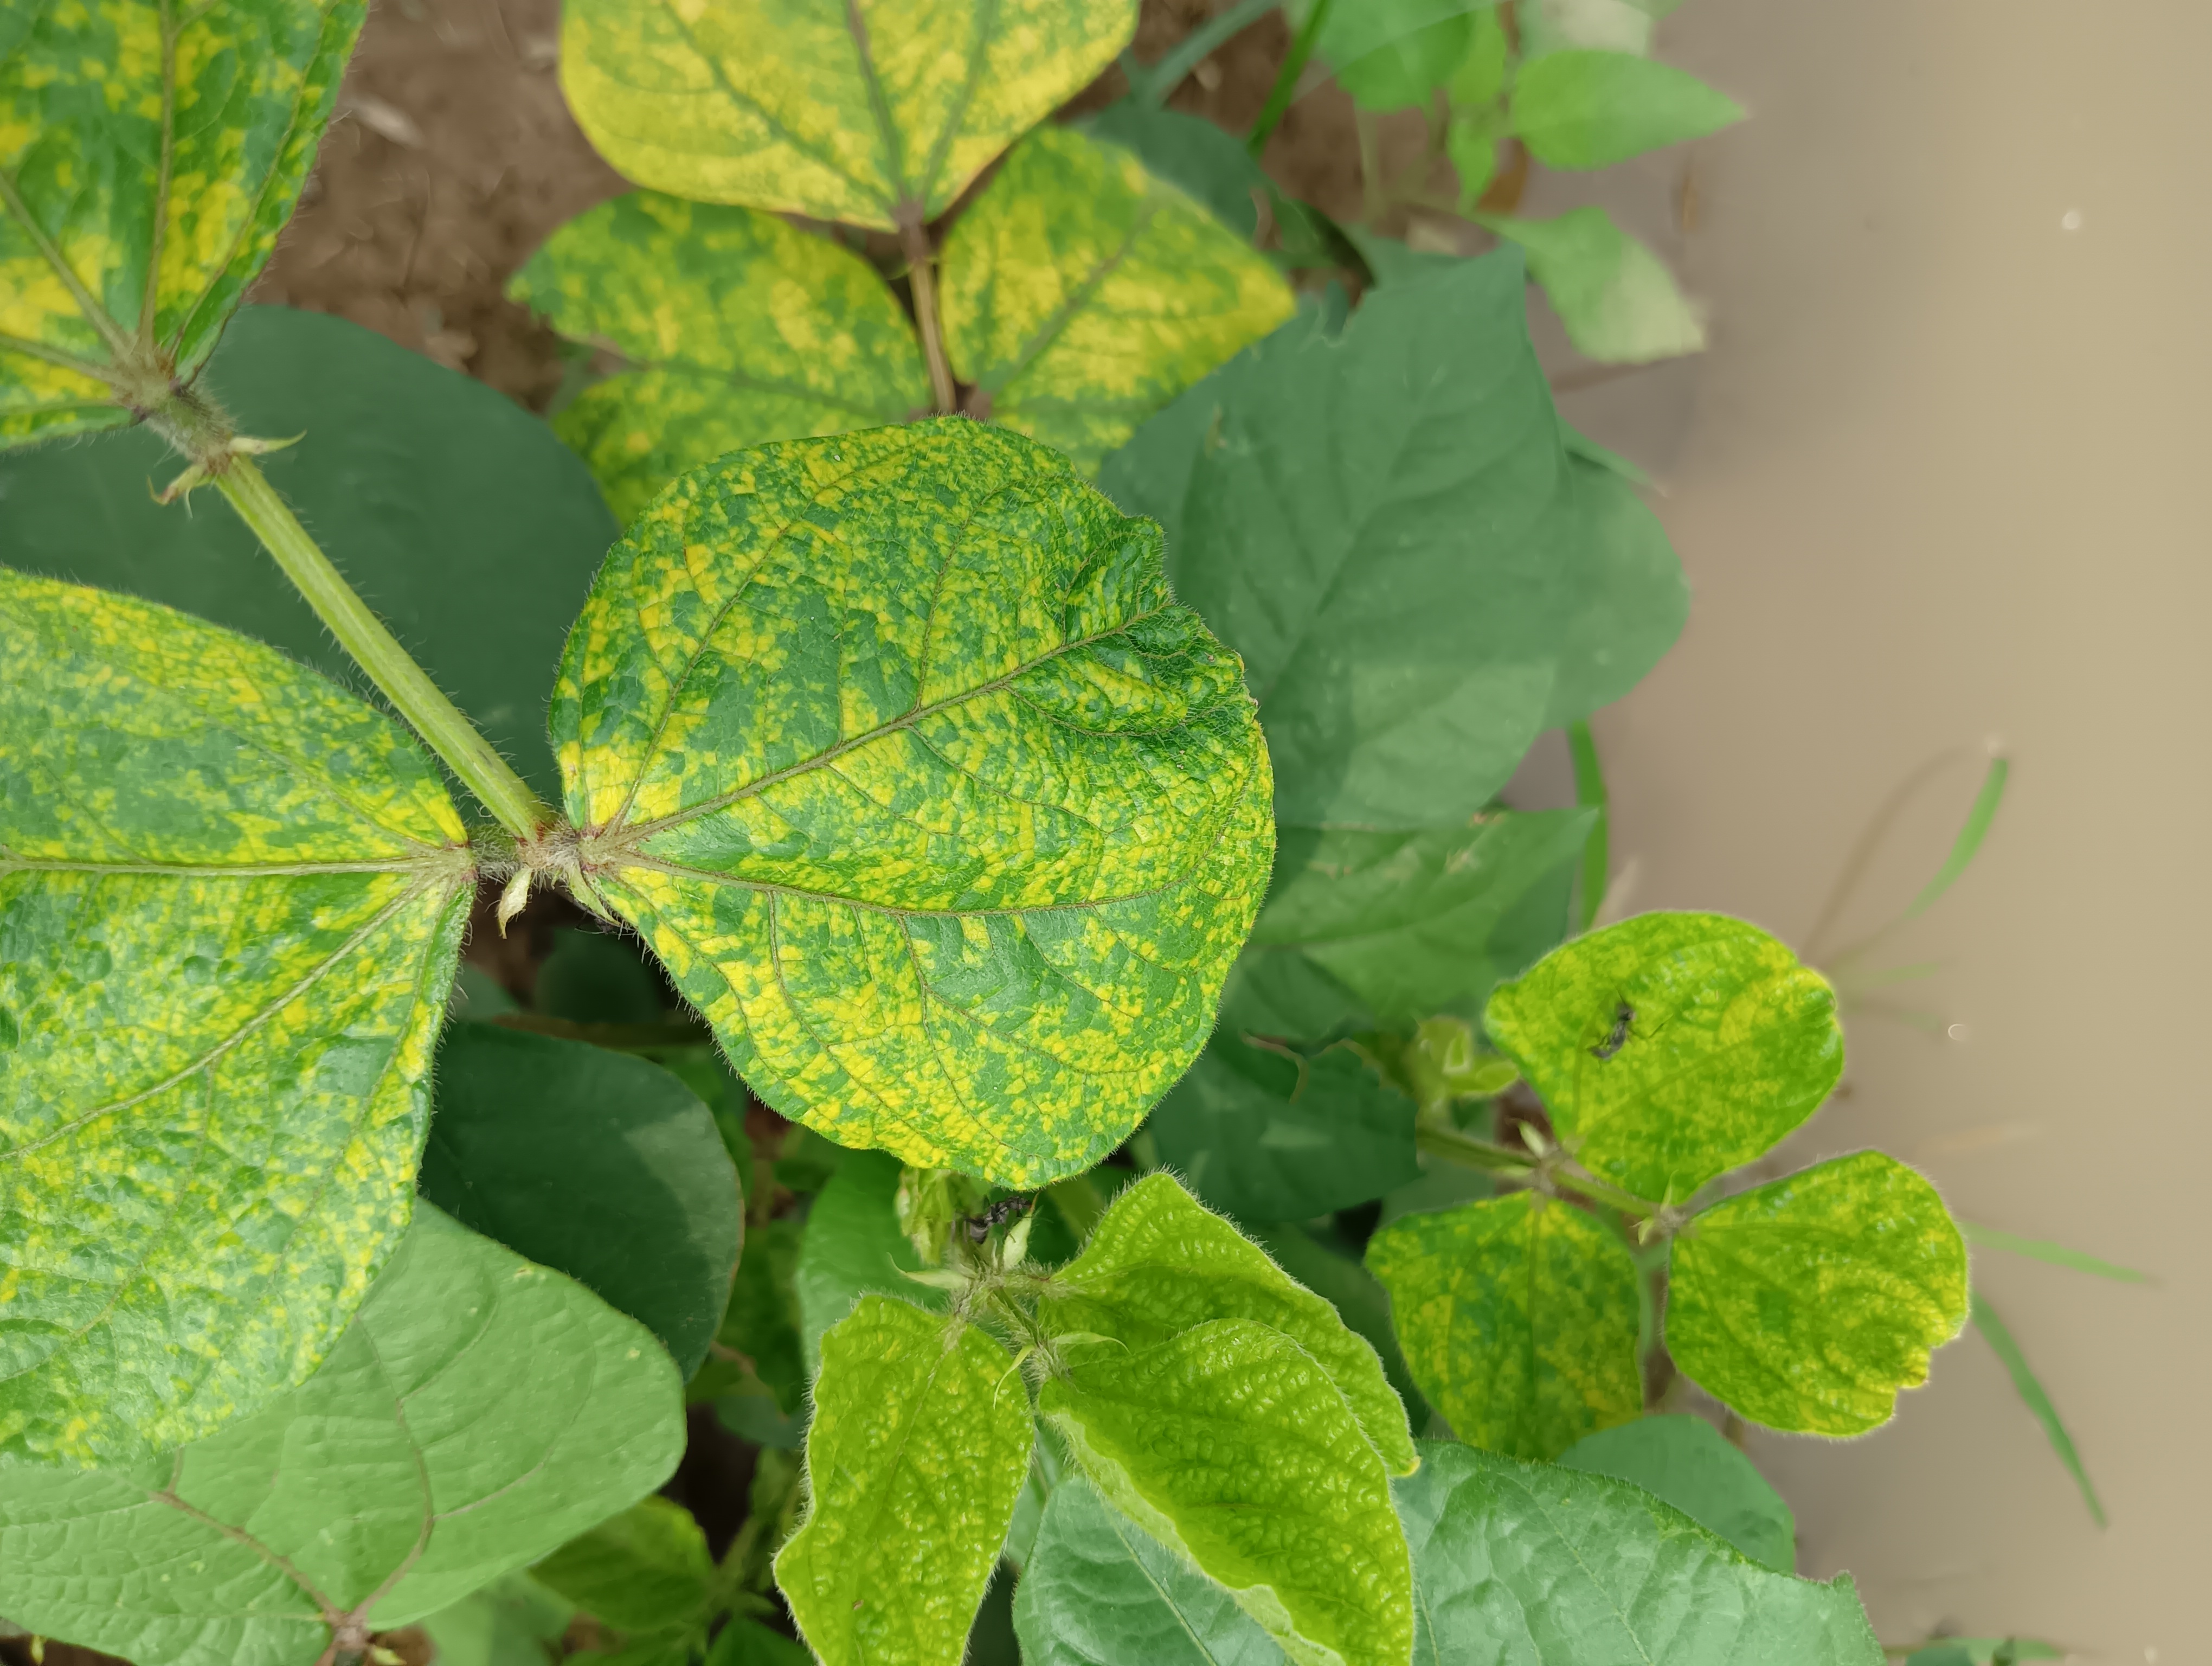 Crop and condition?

mungbean, yellow mosaic
